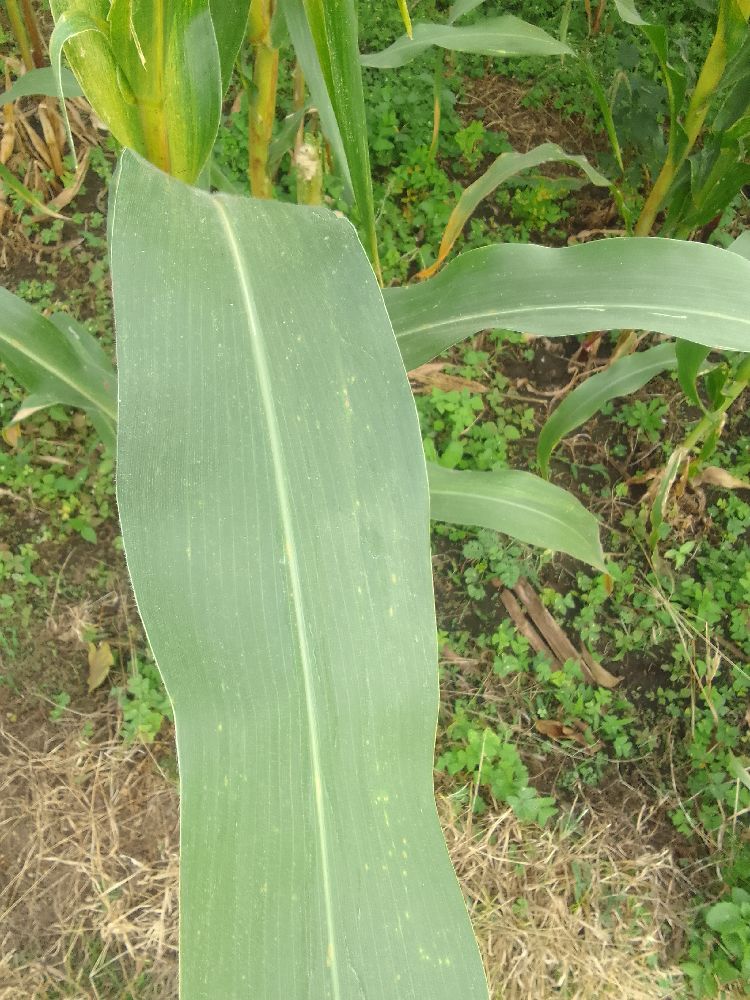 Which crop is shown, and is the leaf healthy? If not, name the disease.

maize, healthy
